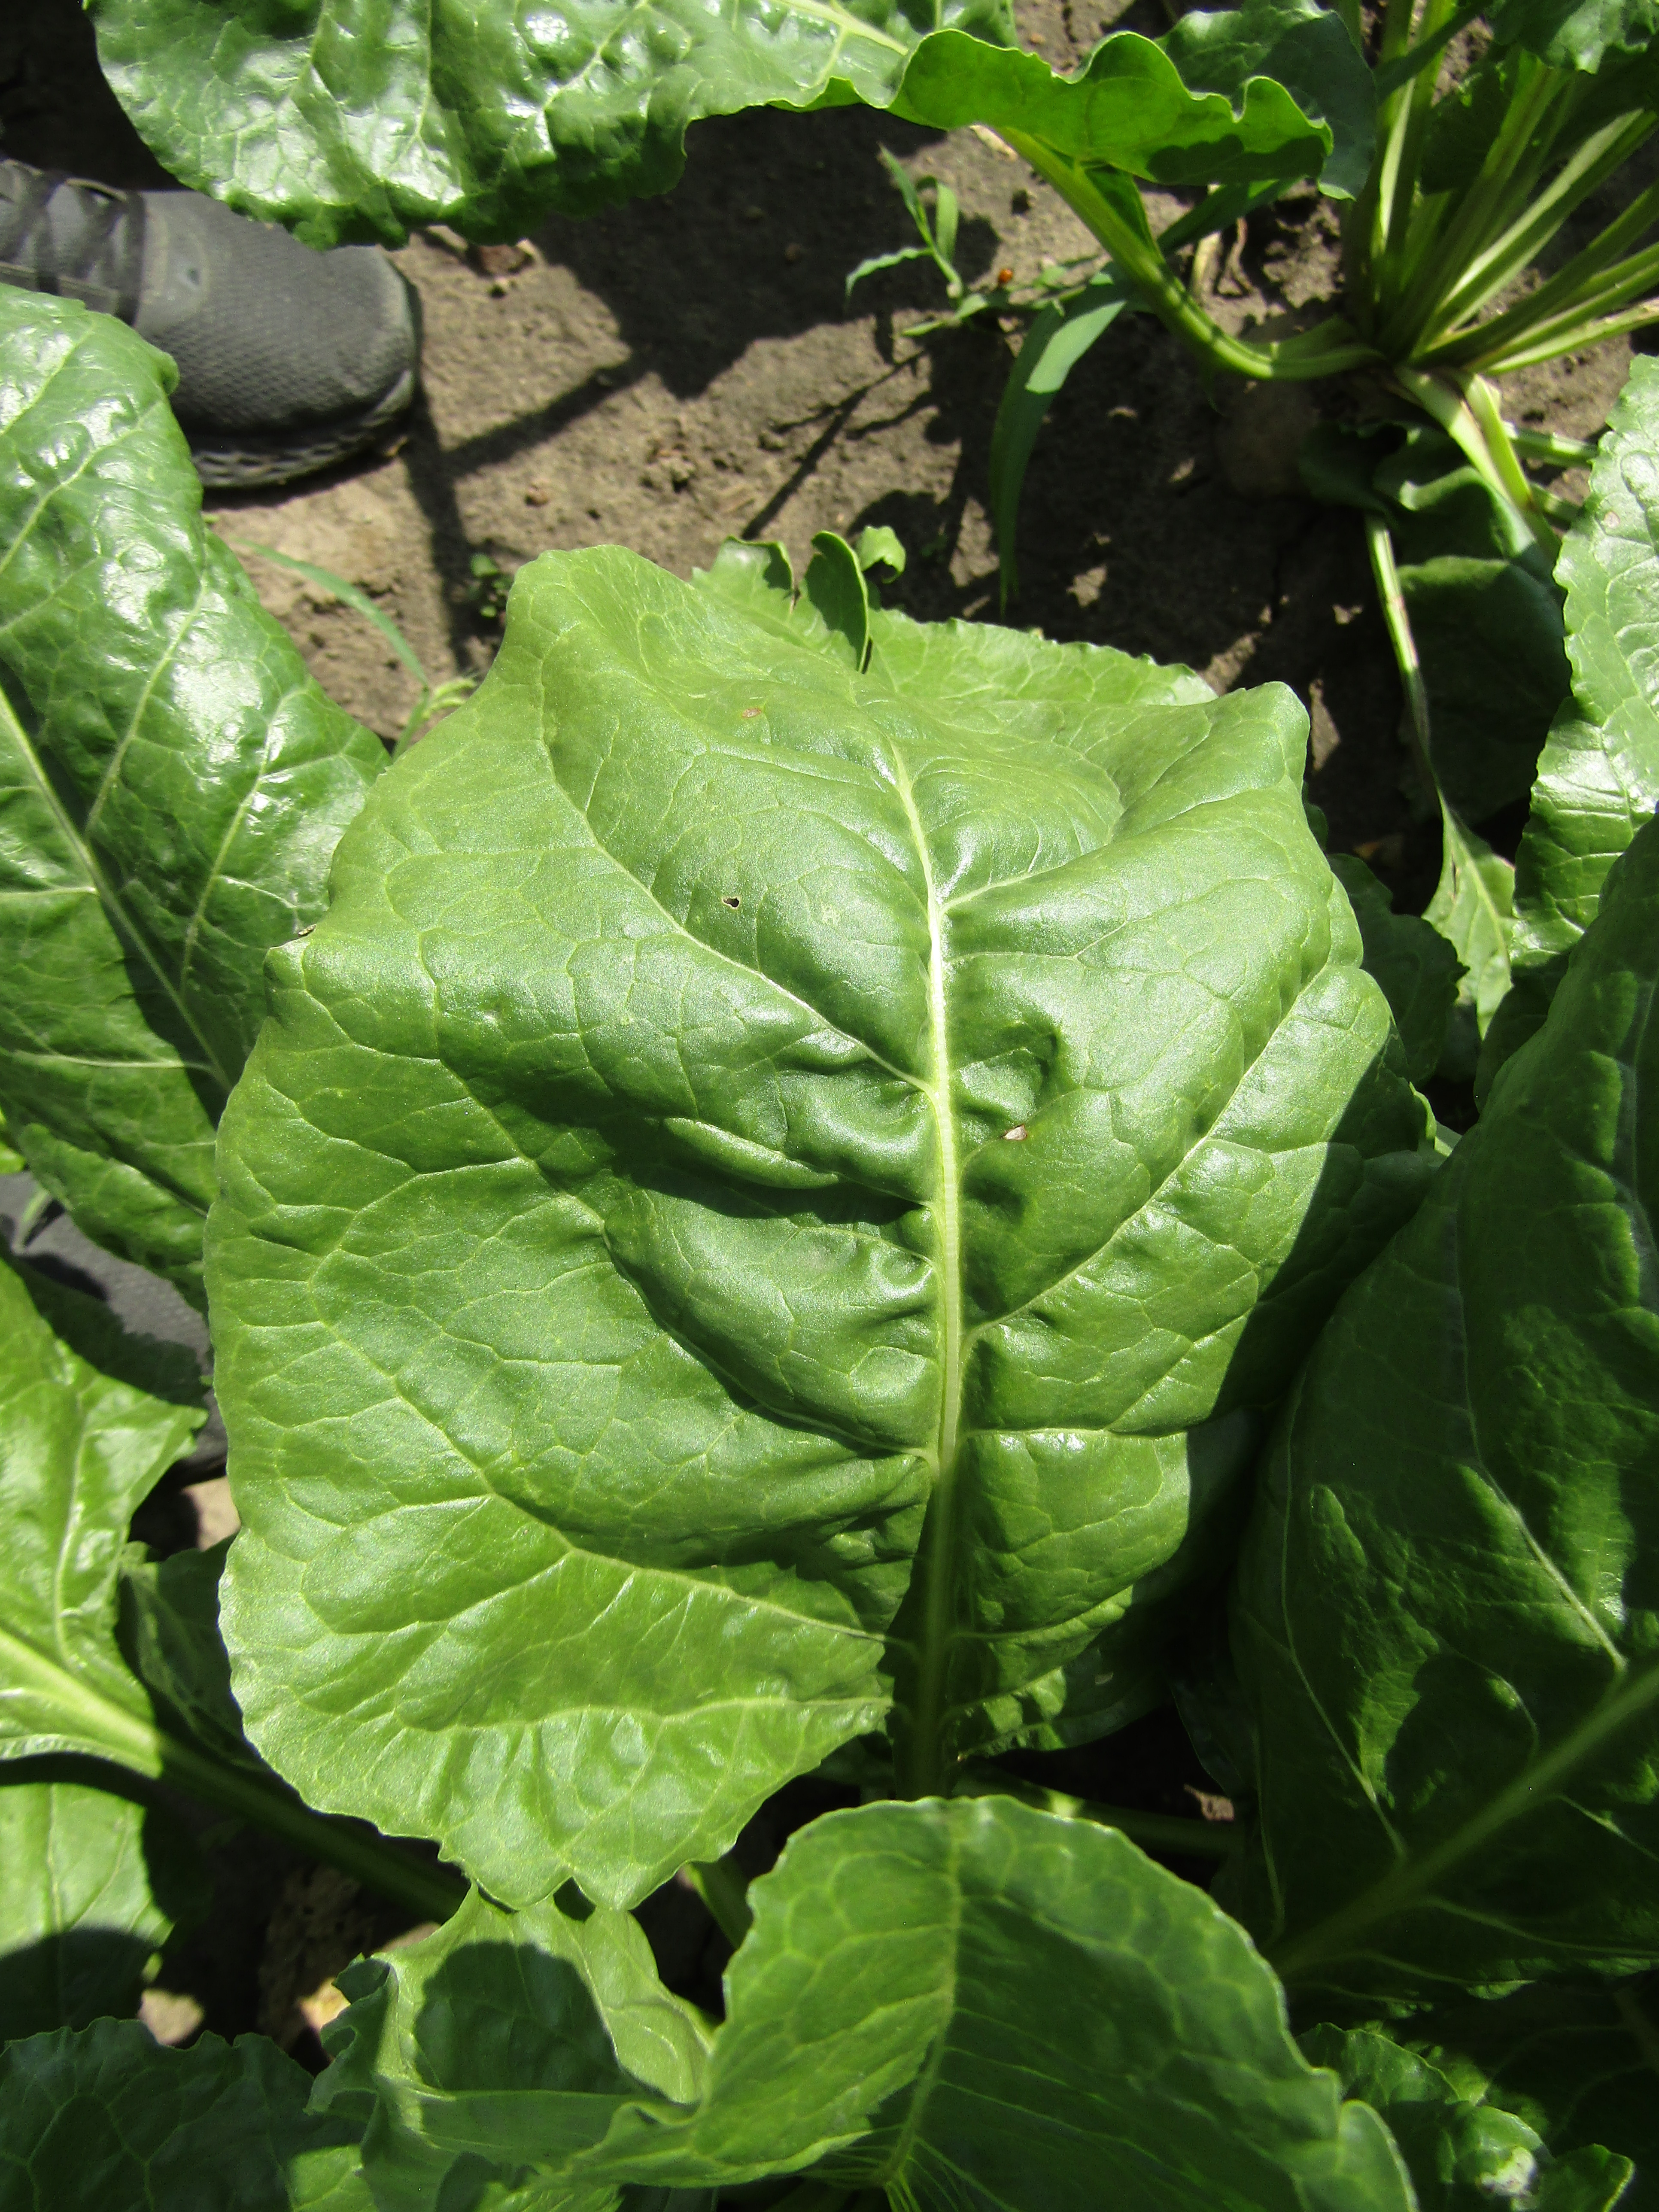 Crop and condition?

beet, cercospora
